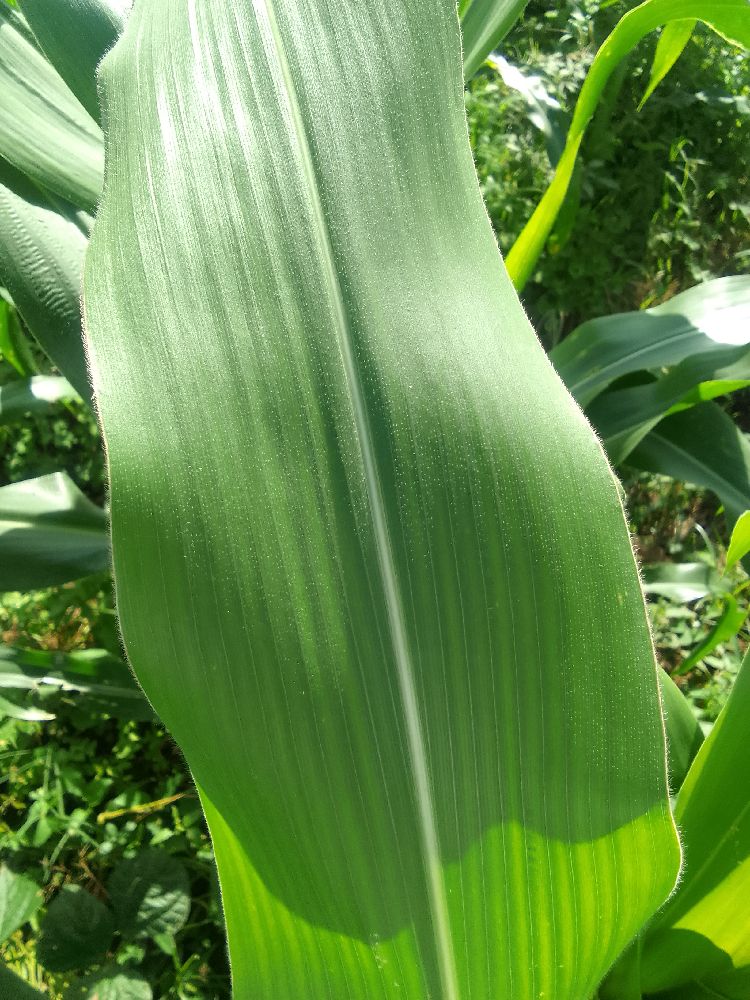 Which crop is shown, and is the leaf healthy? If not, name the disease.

maize, healthy
